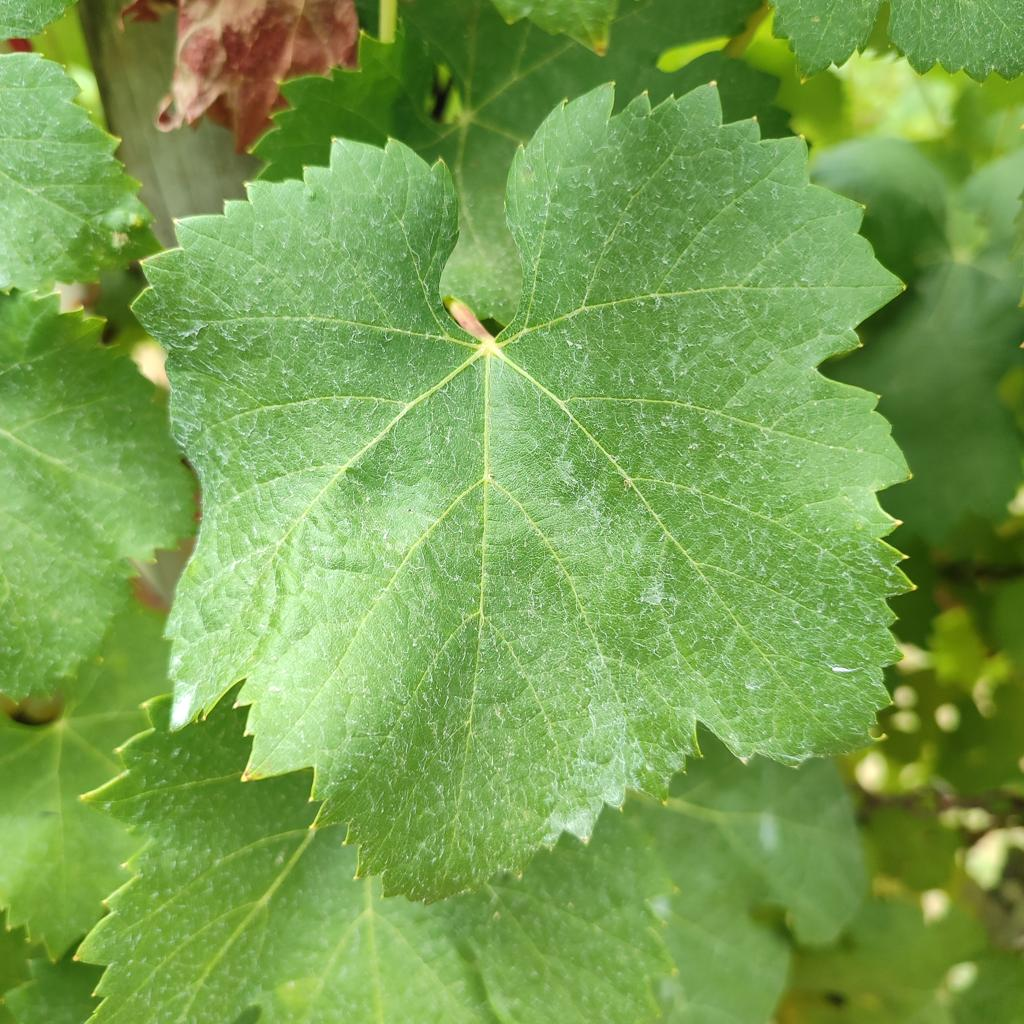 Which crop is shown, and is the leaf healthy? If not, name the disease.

grapevine, healthy
